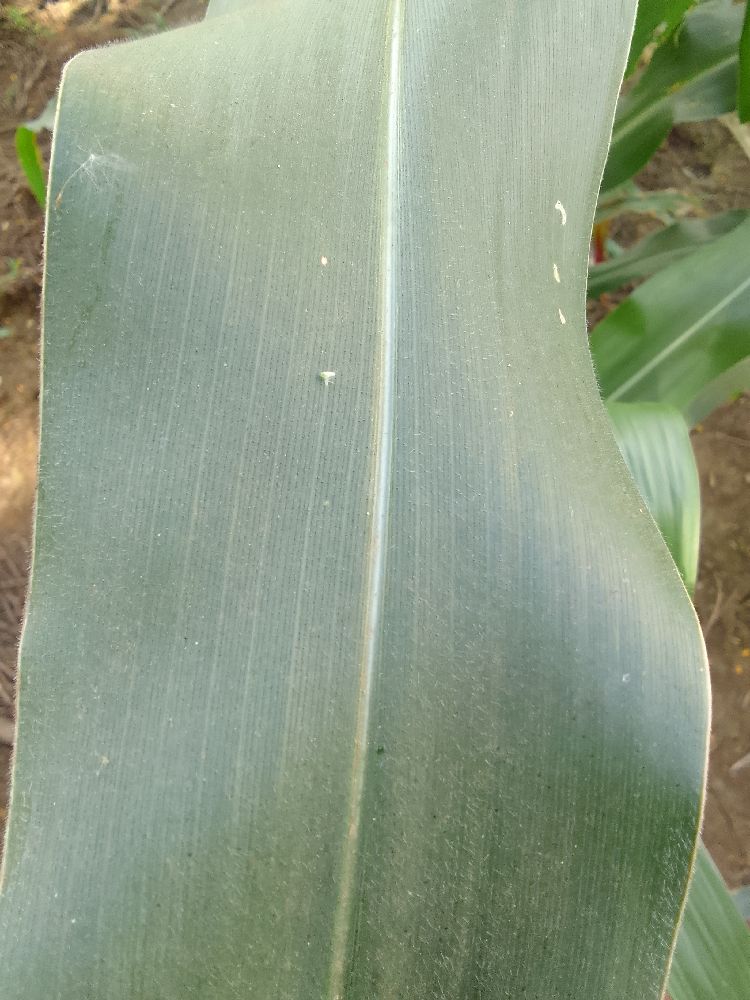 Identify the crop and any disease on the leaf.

maize, healthy
